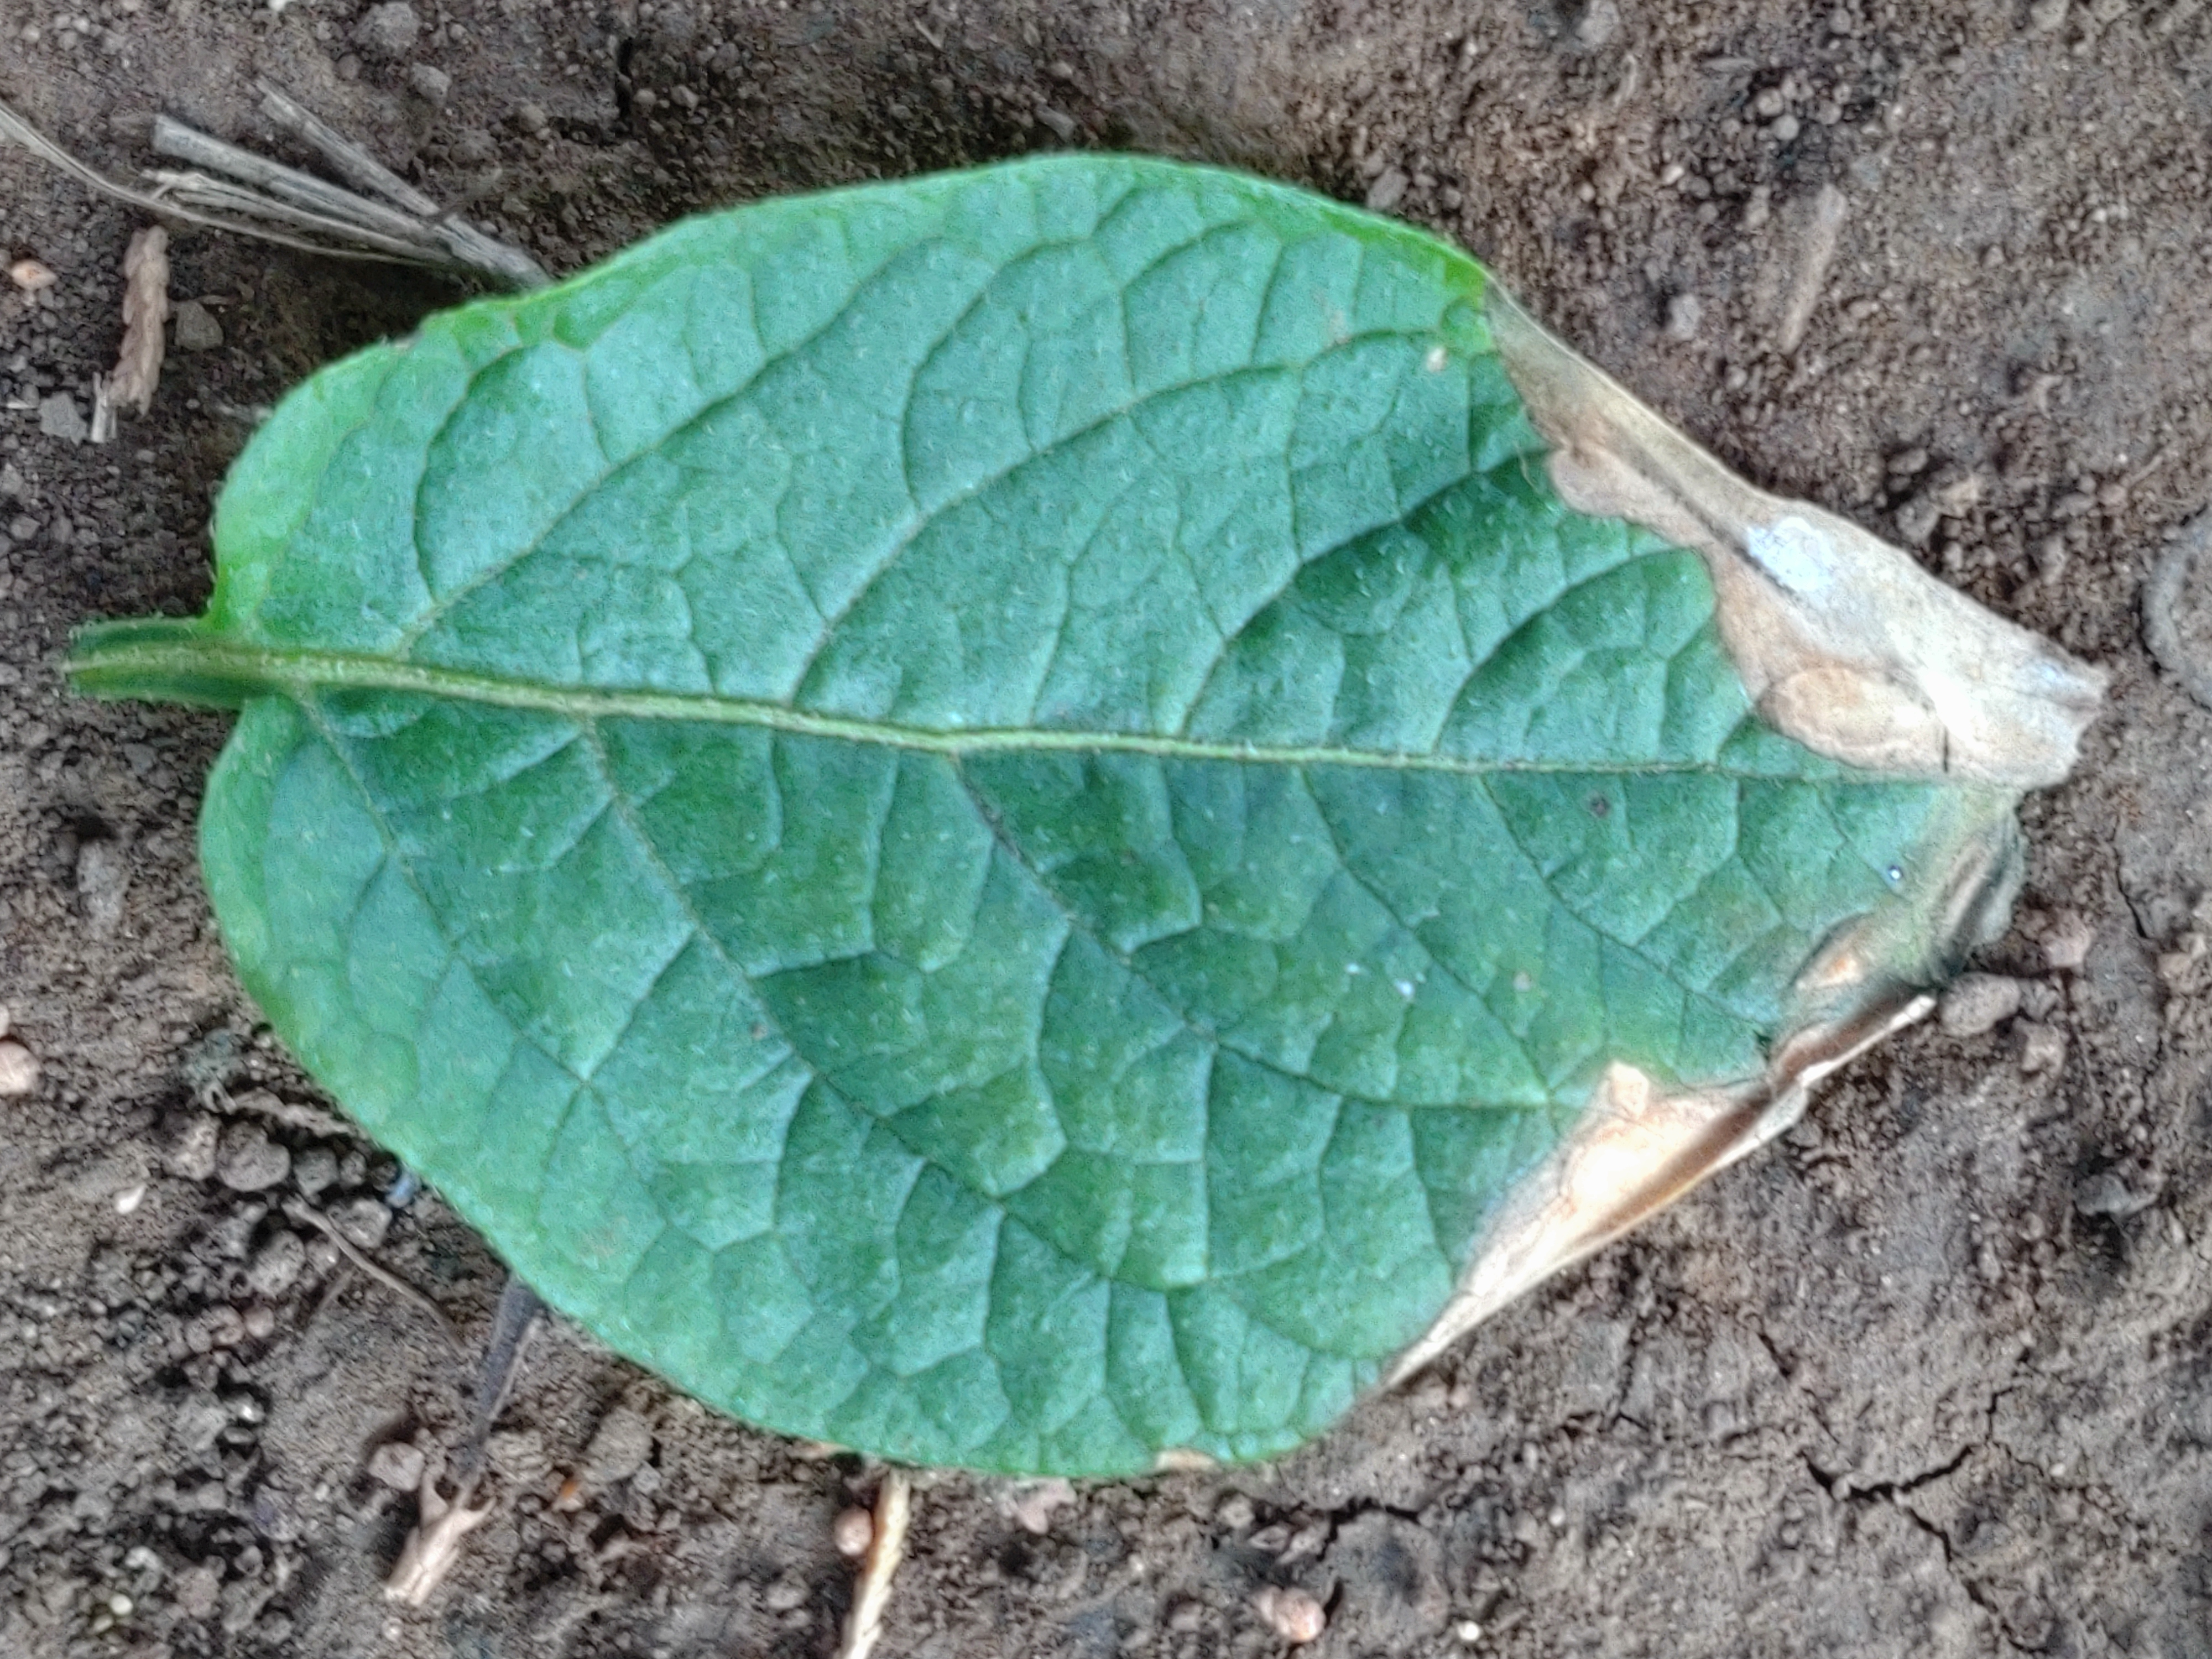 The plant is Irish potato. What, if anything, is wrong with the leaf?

early blight
